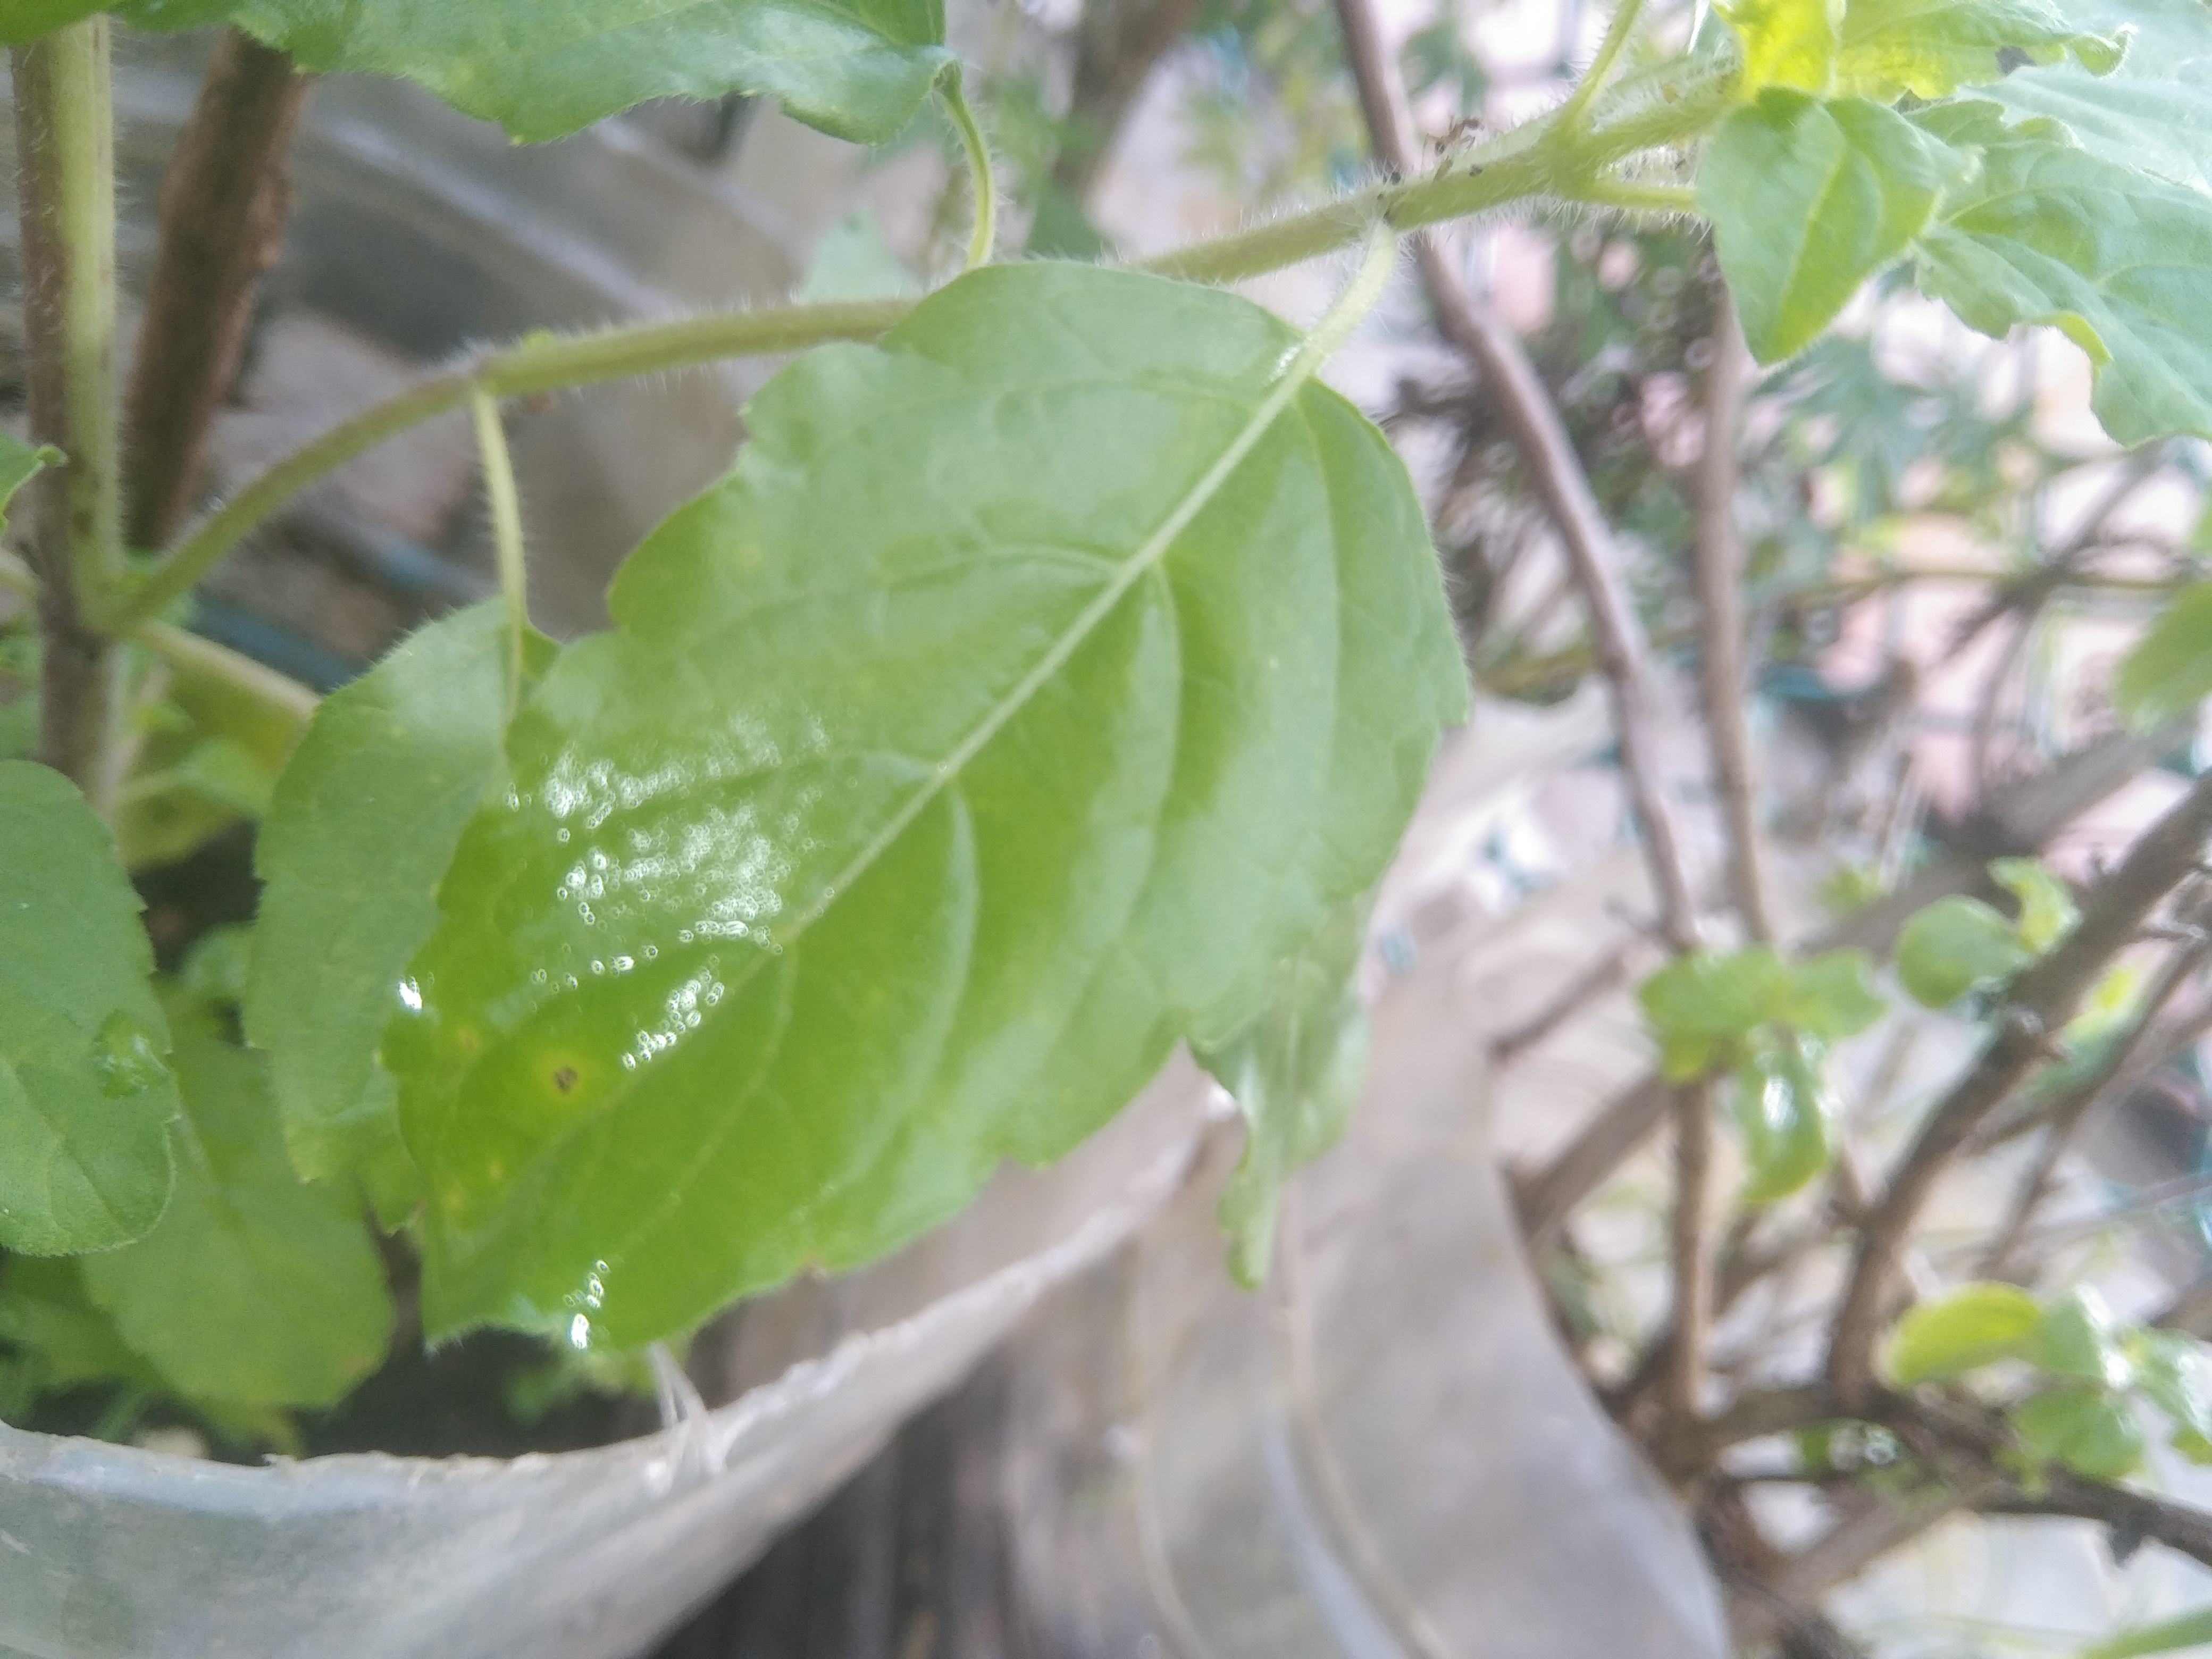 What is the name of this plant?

tulshi
